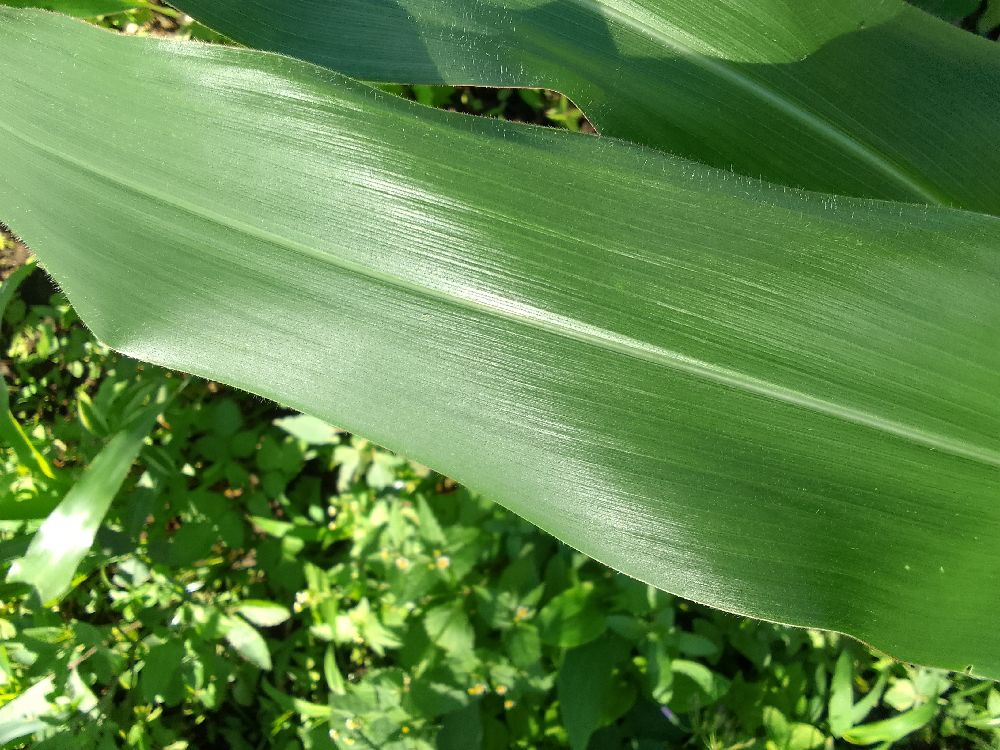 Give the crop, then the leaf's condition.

maize, healthy
